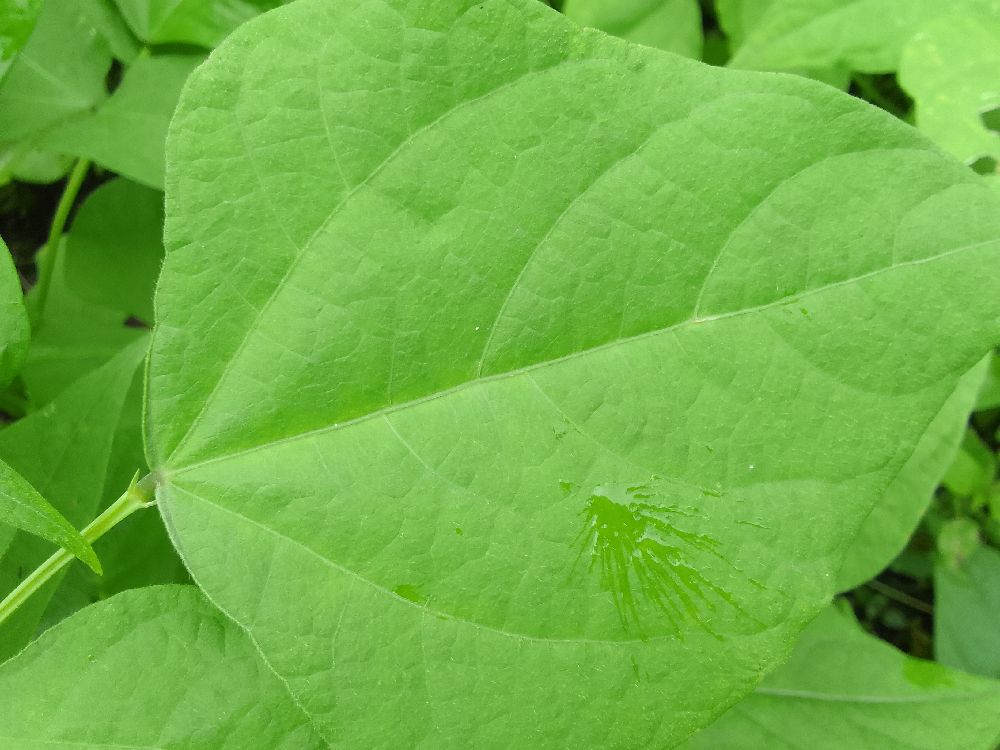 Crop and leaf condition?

maize, healthy
